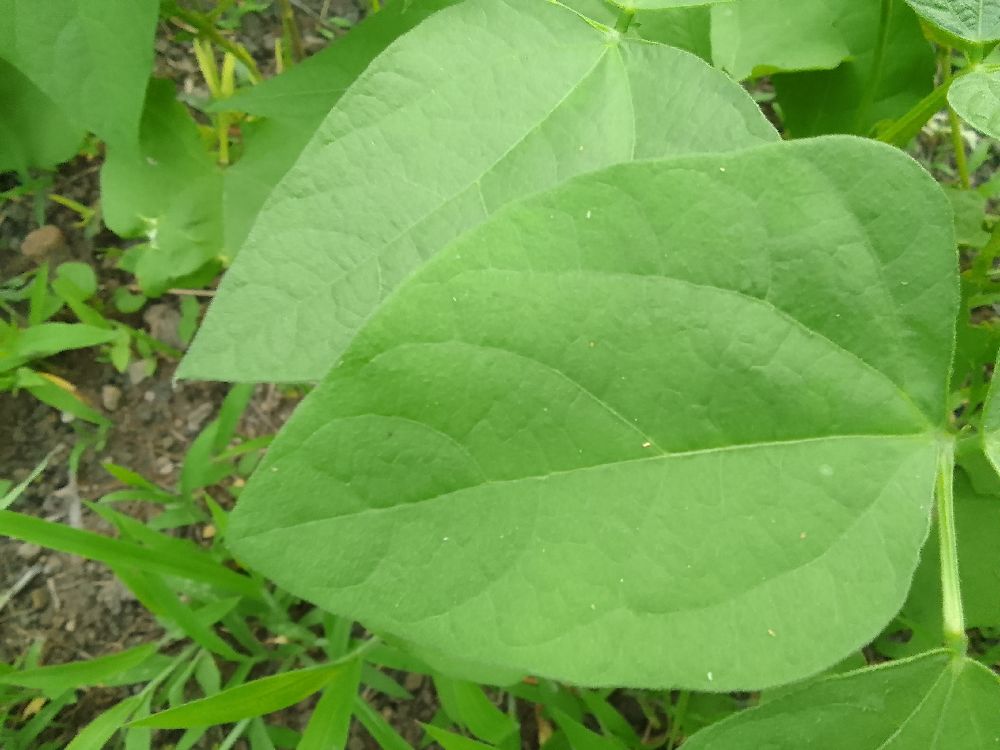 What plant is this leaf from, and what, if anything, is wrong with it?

common bean, healthy
